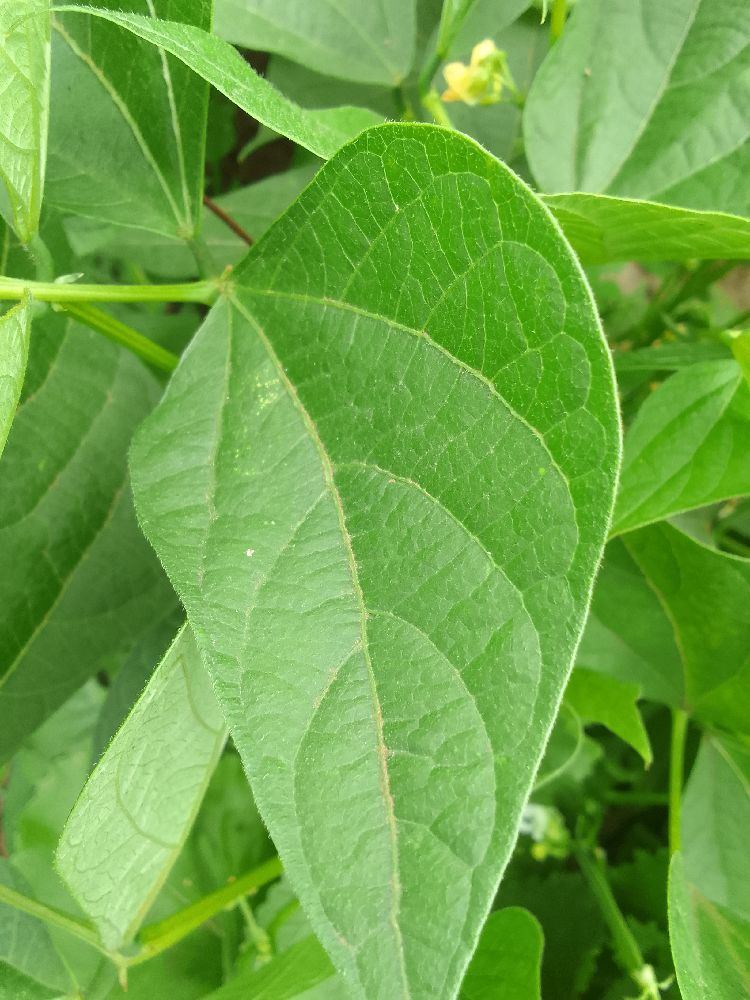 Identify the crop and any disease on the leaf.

common bean, healthy
